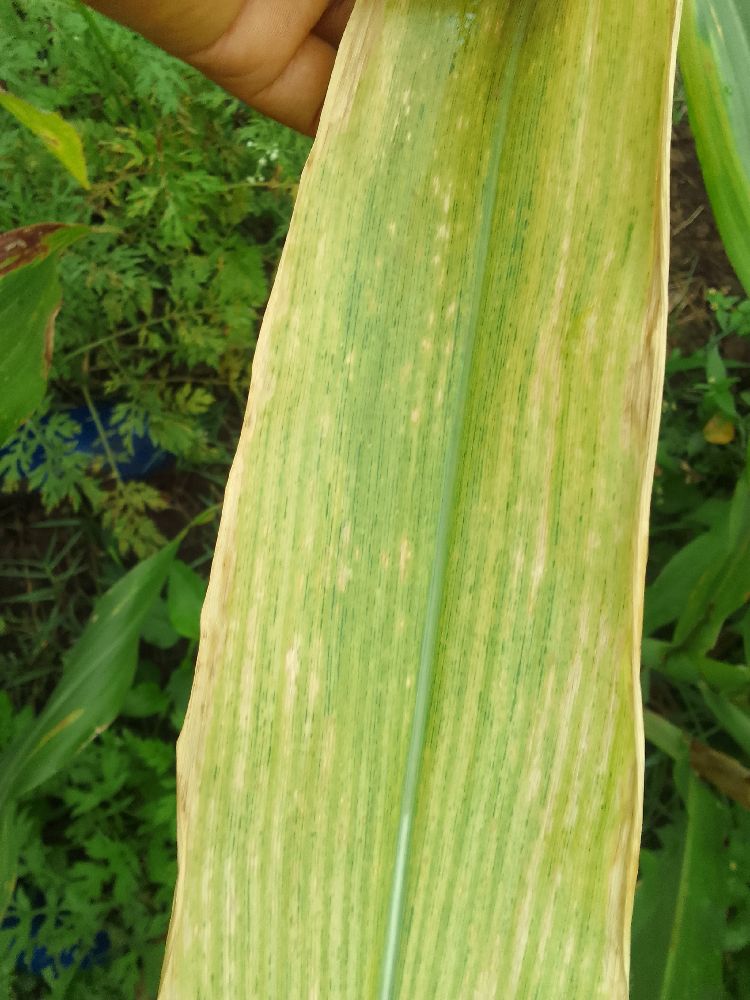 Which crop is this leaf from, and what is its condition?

maize, maize lethal necrosis
